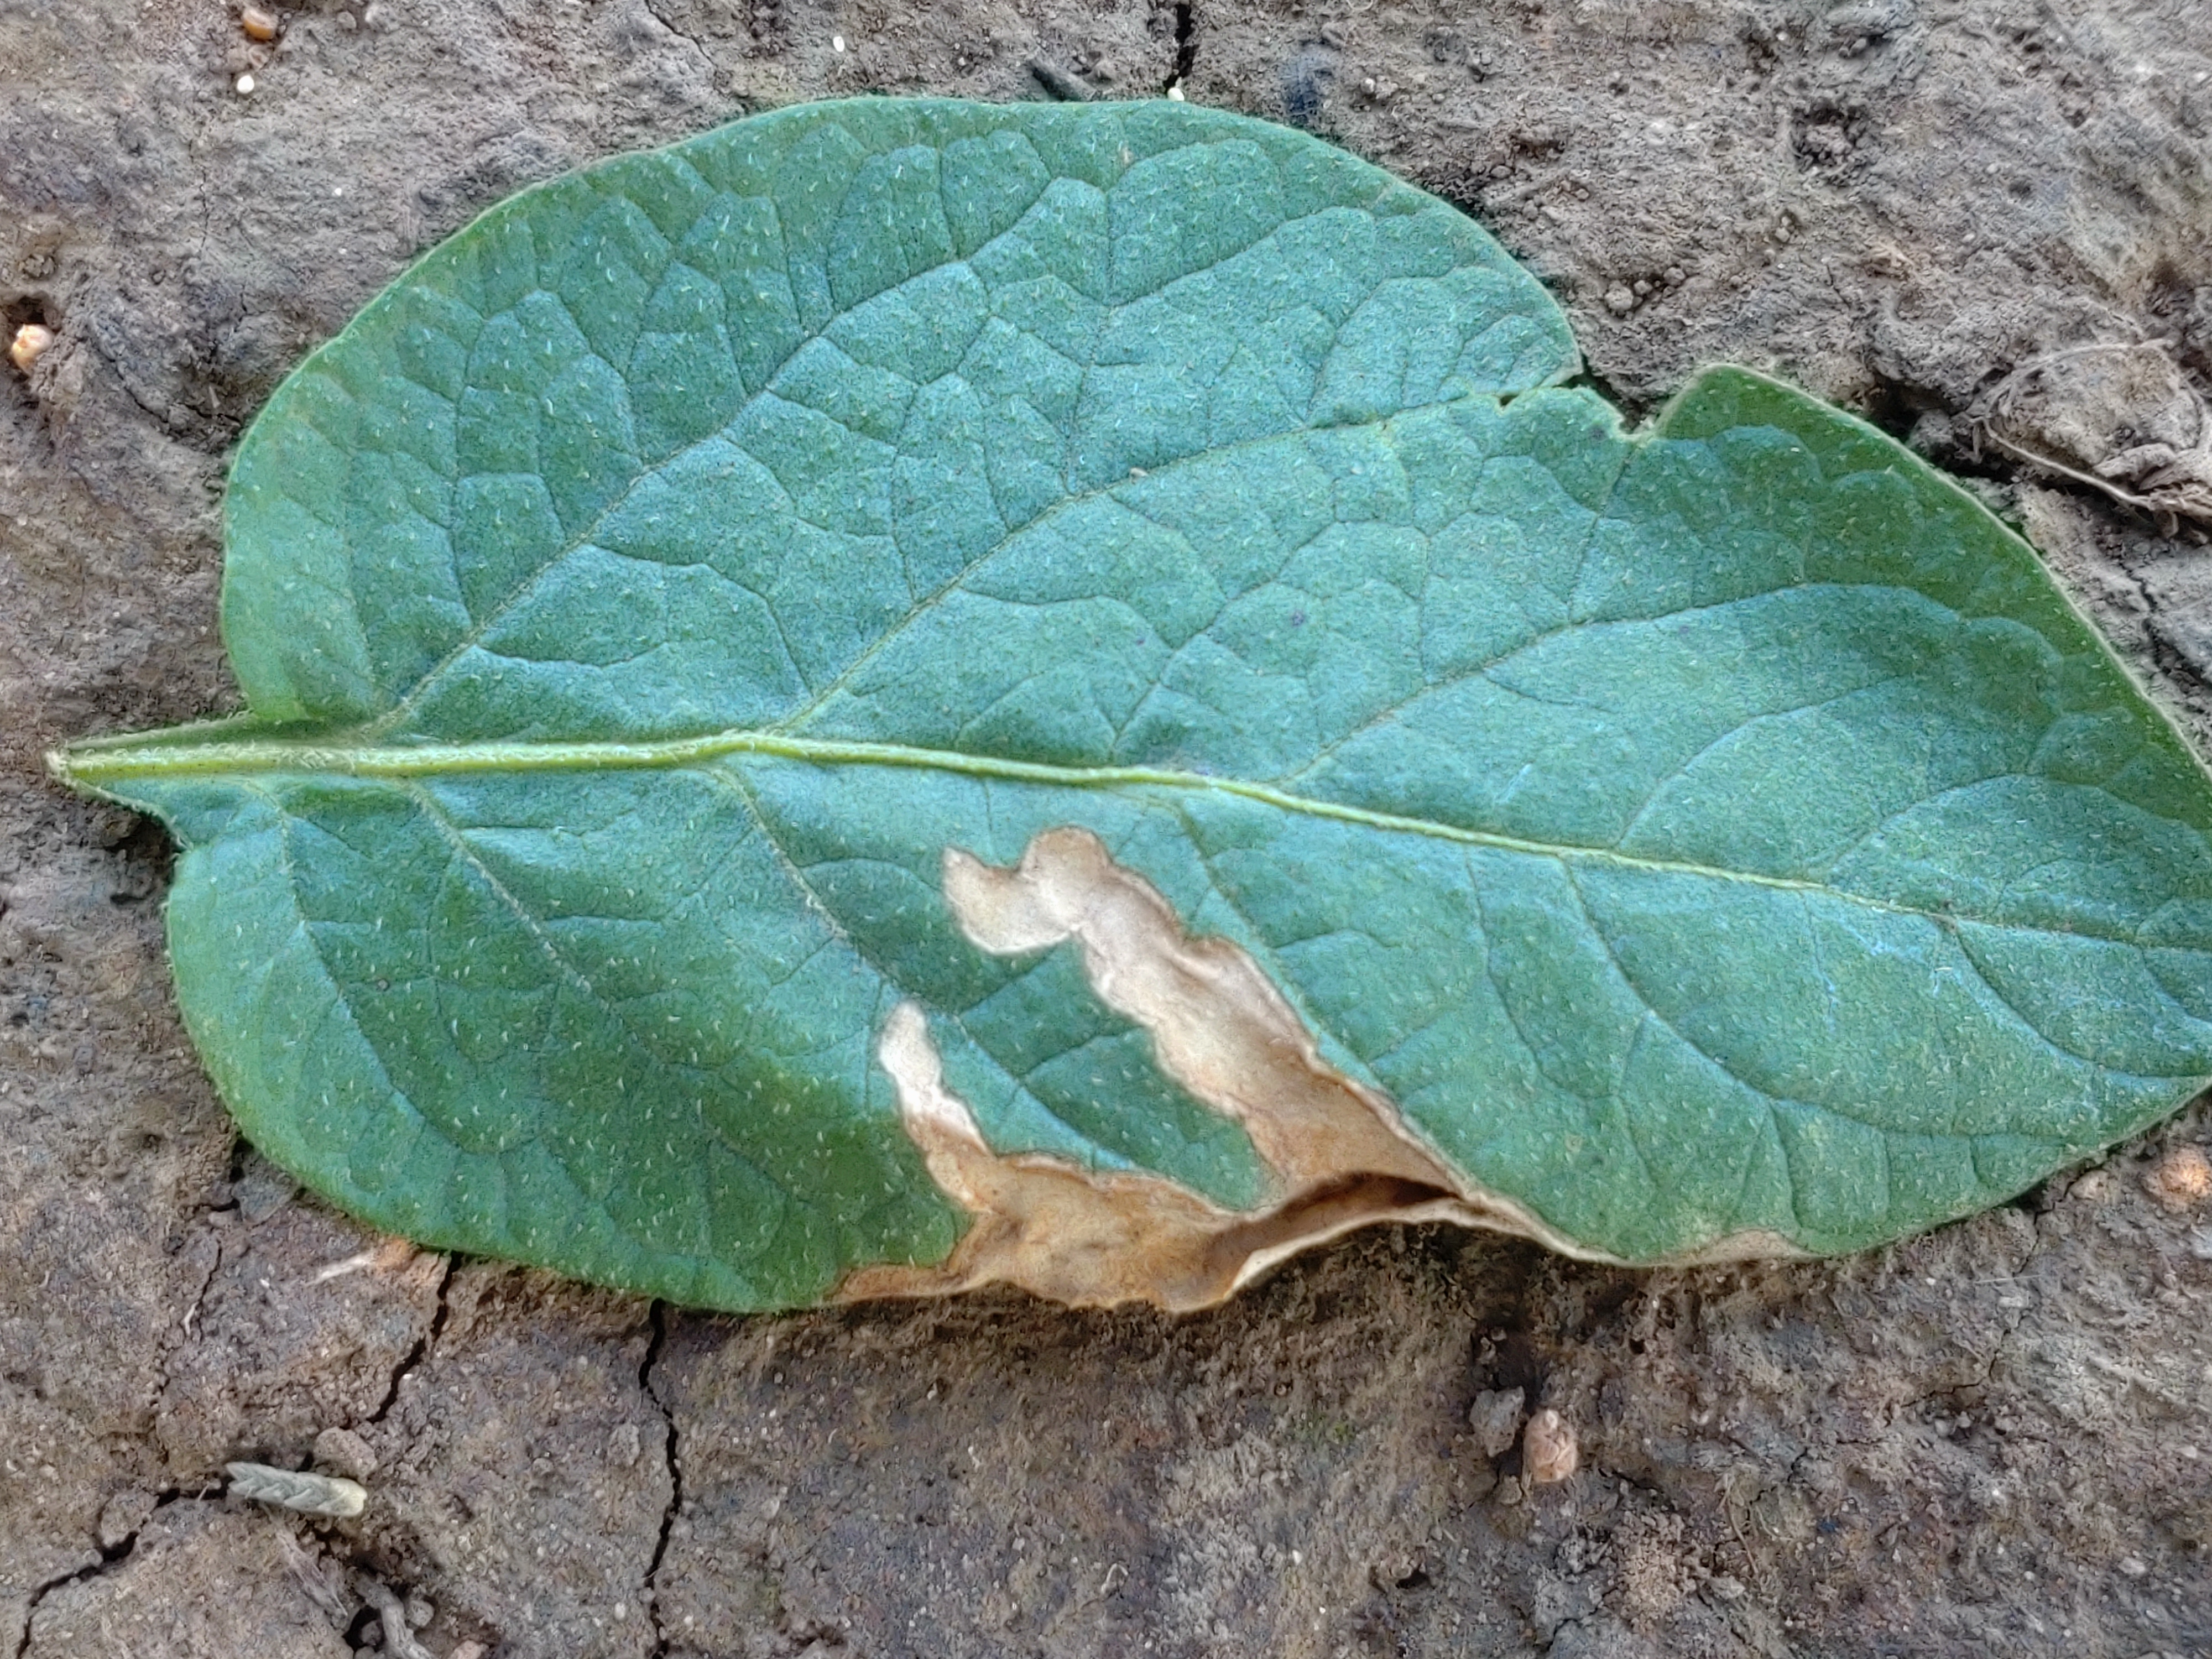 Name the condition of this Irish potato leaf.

early blight
